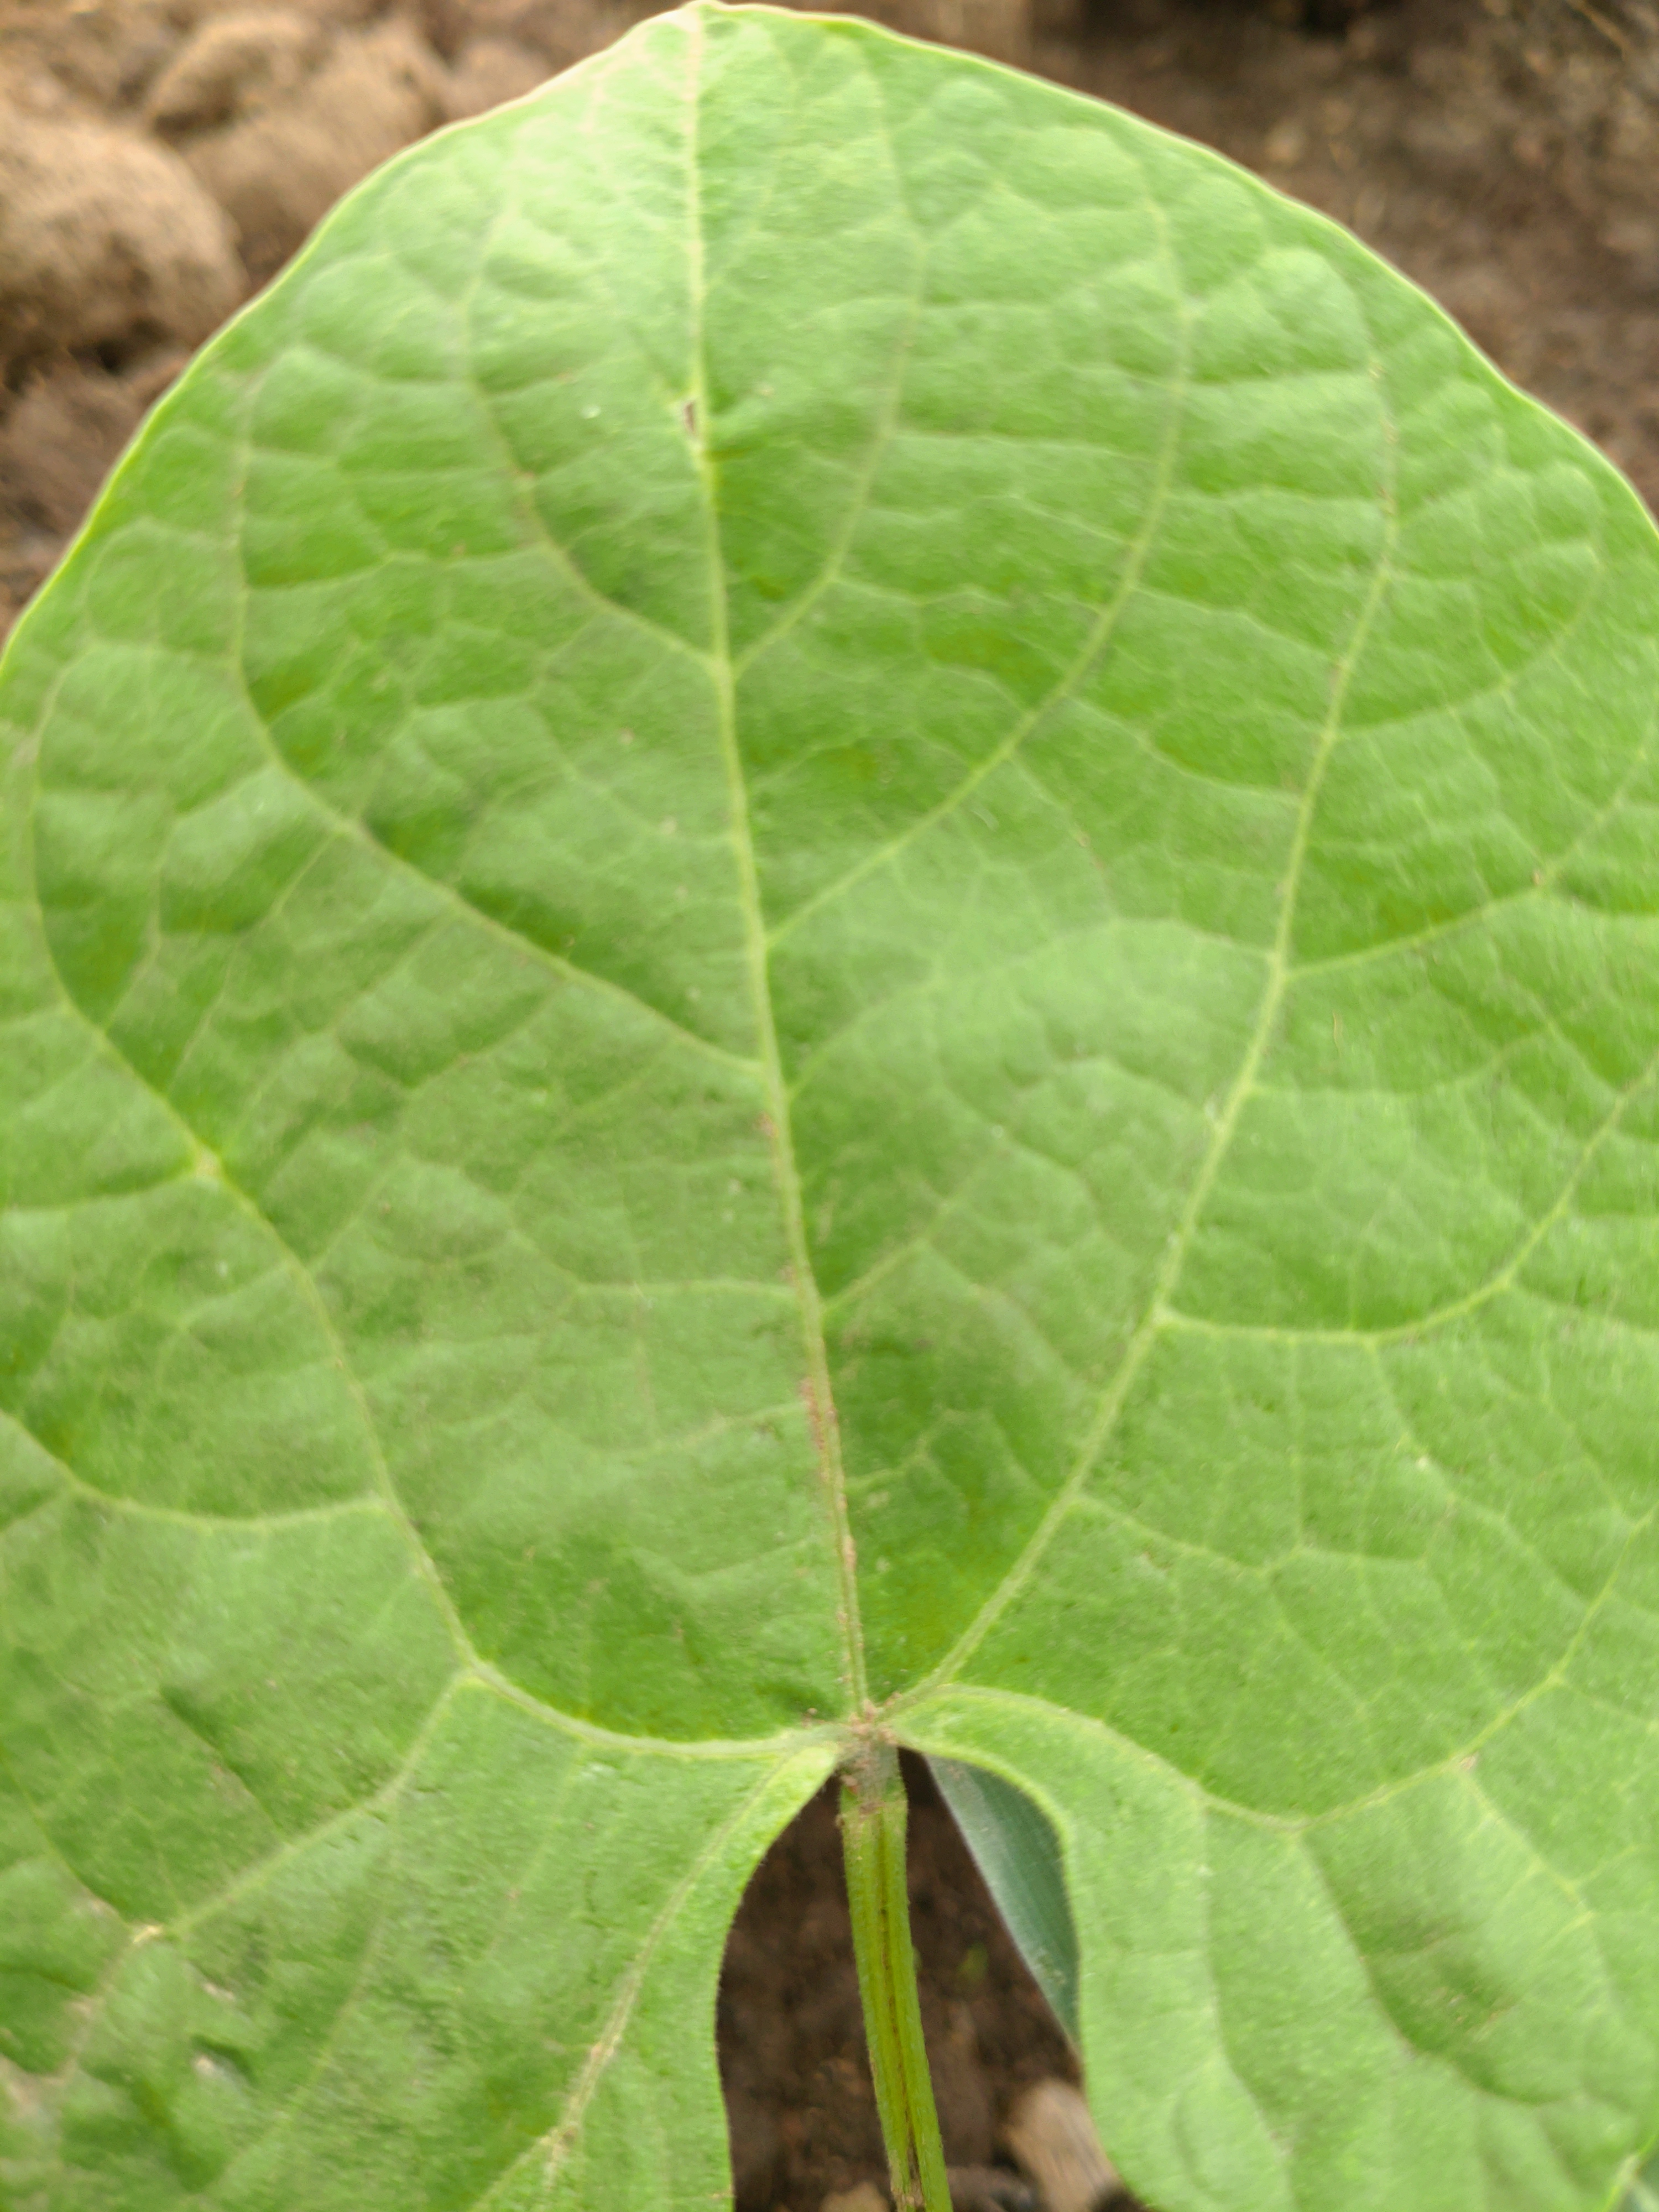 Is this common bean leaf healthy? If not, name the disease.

healthy
